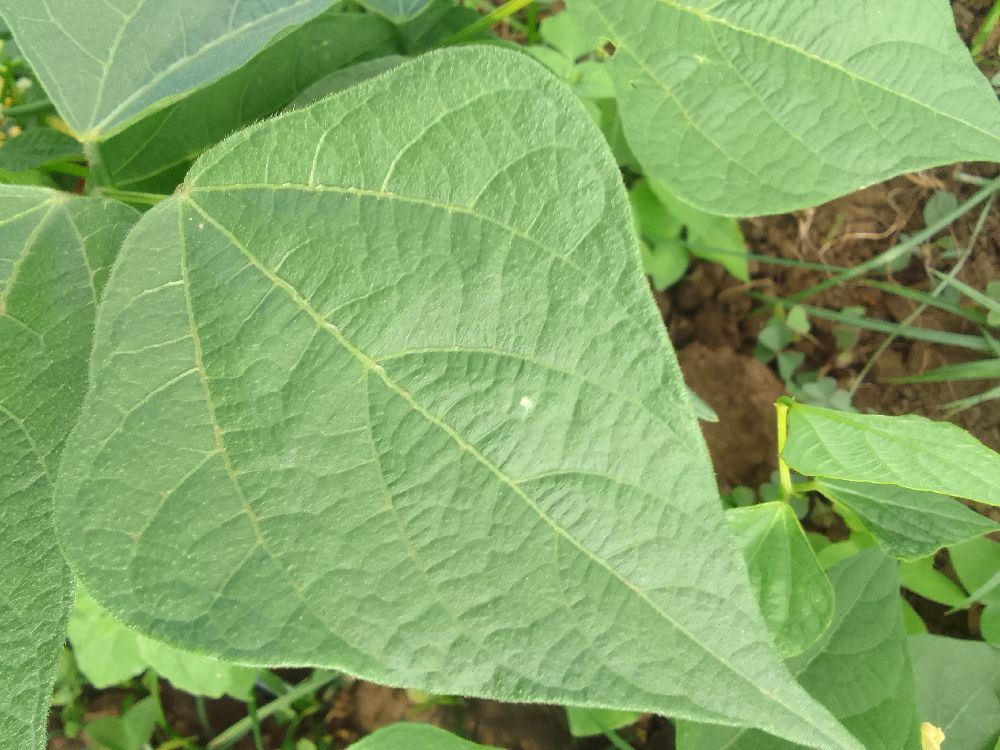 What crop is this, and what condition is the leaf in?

common bean, healthy
